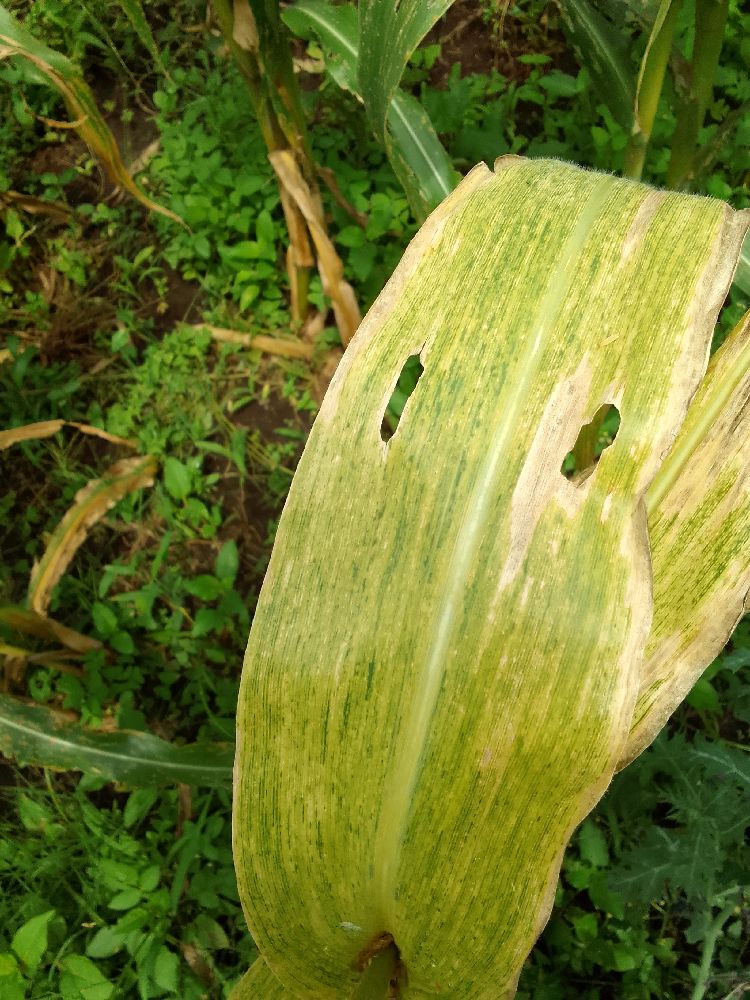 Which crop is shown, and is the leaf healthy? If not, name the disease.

maize, maize lethal necrosis
